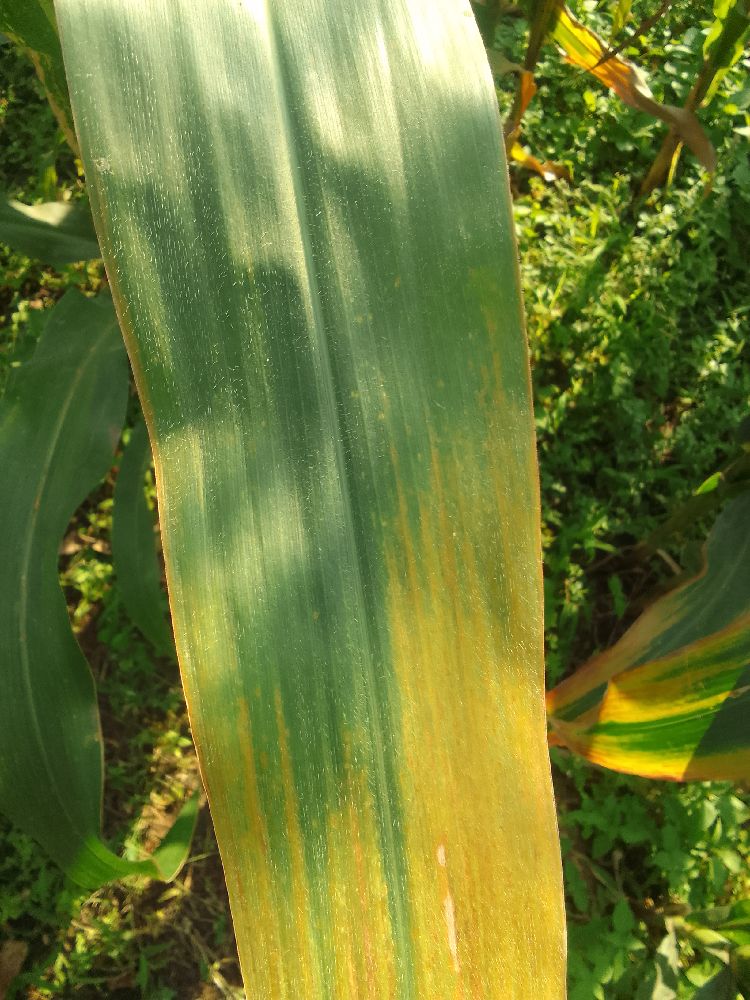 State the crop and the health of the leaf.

maize, maize lethal necrosis
